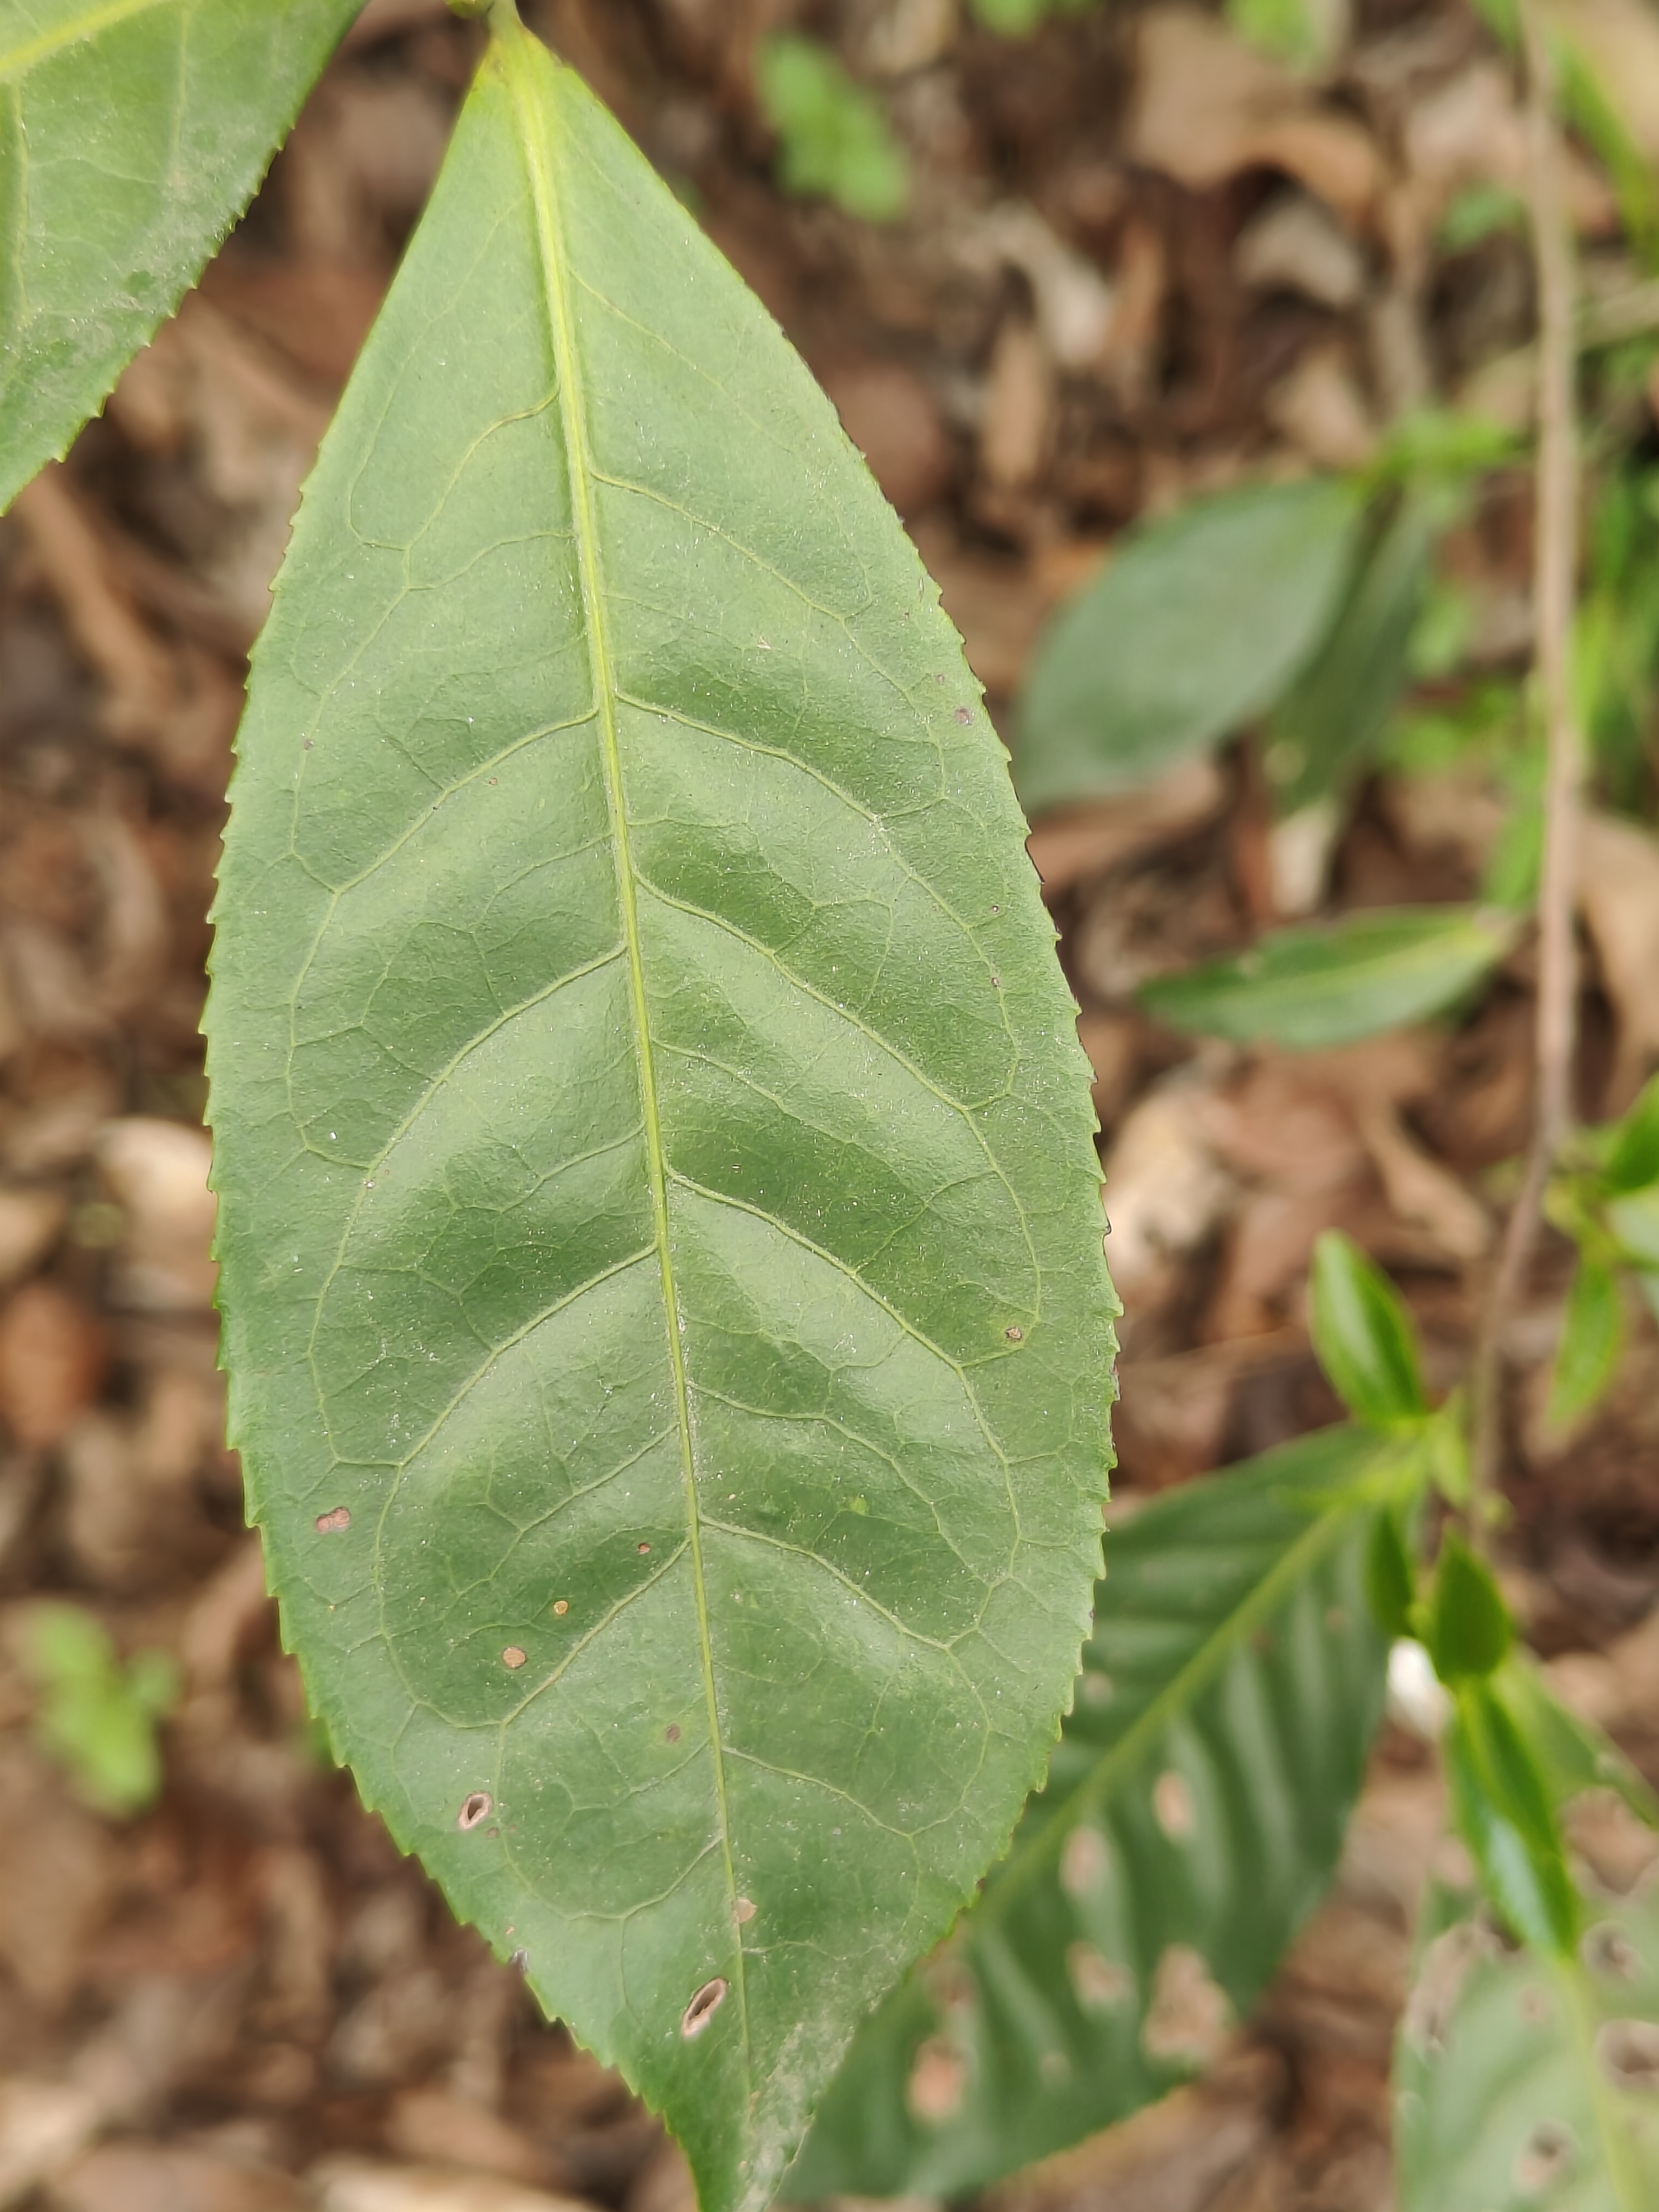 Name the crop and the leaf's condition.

tea, red rust
